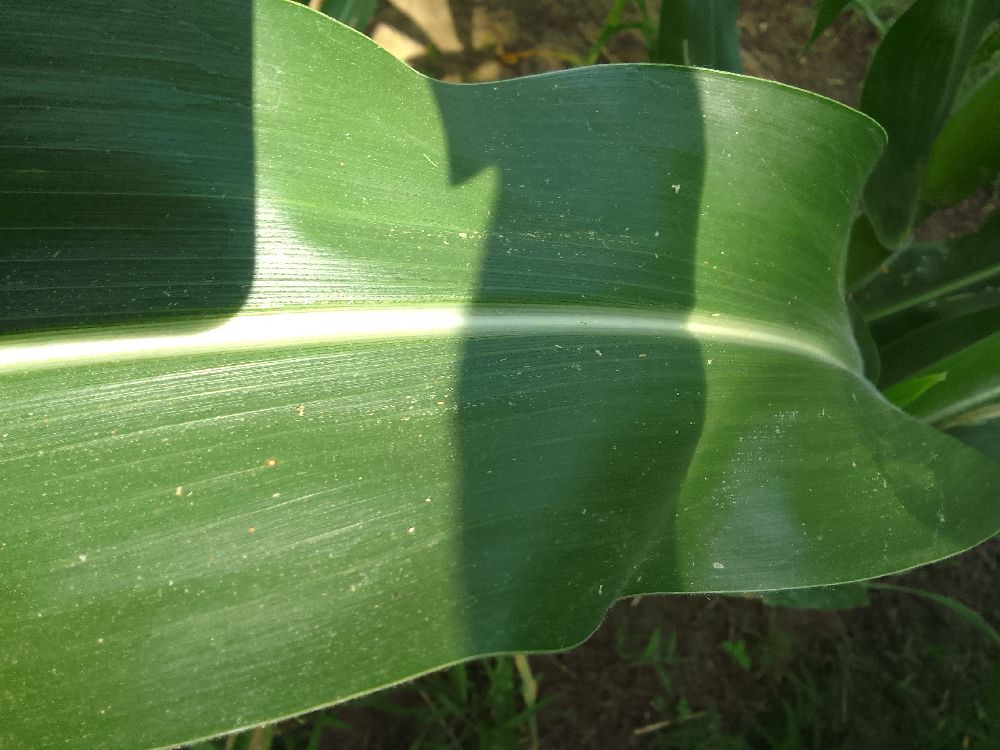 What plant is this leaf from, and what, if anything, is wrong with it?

maize, healthy
